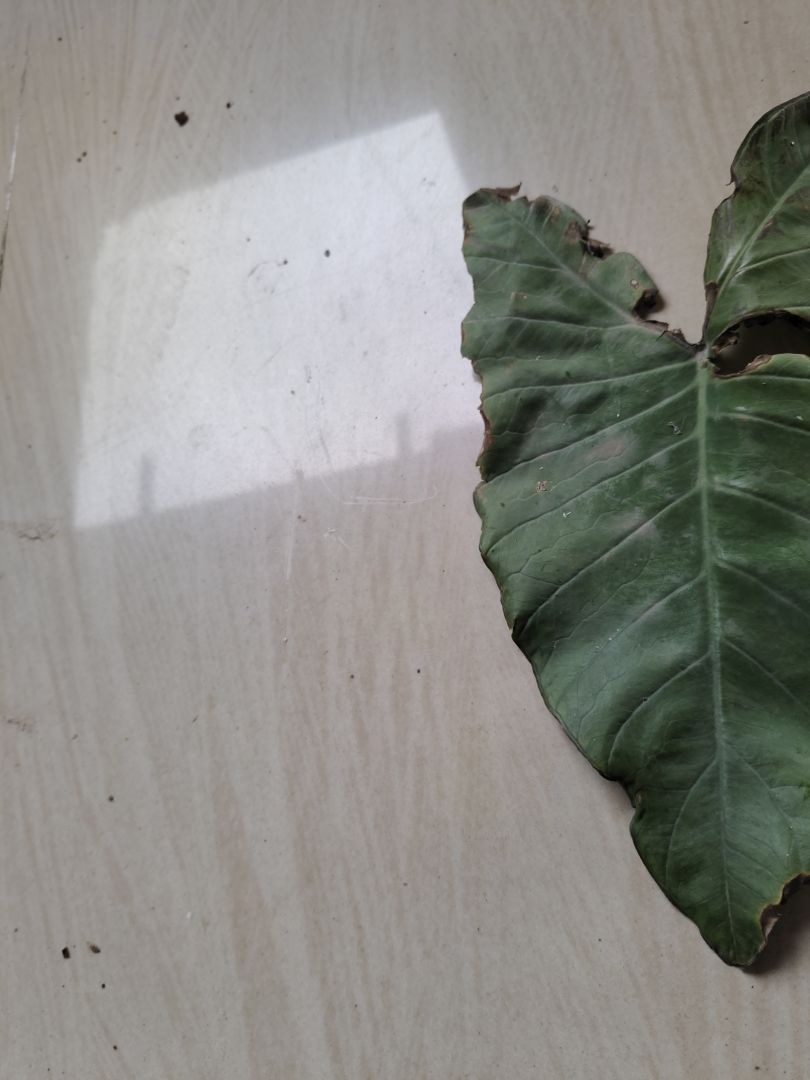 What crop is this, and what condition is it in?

taro, leaf blight
